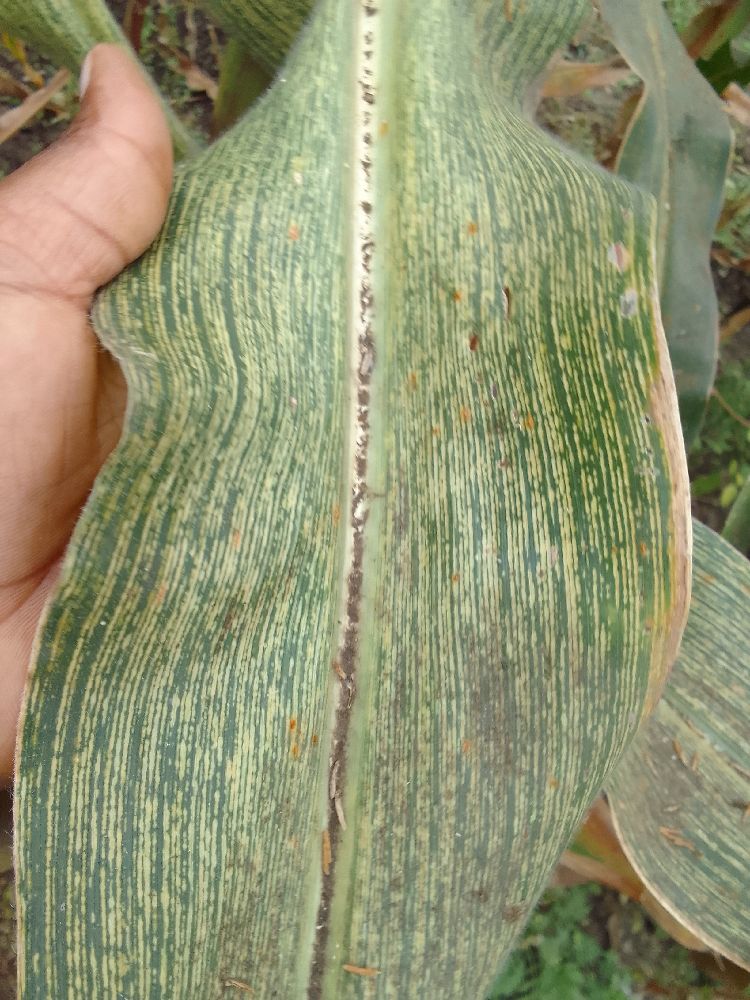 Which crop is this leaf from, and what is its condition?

maize, maize streak virus
